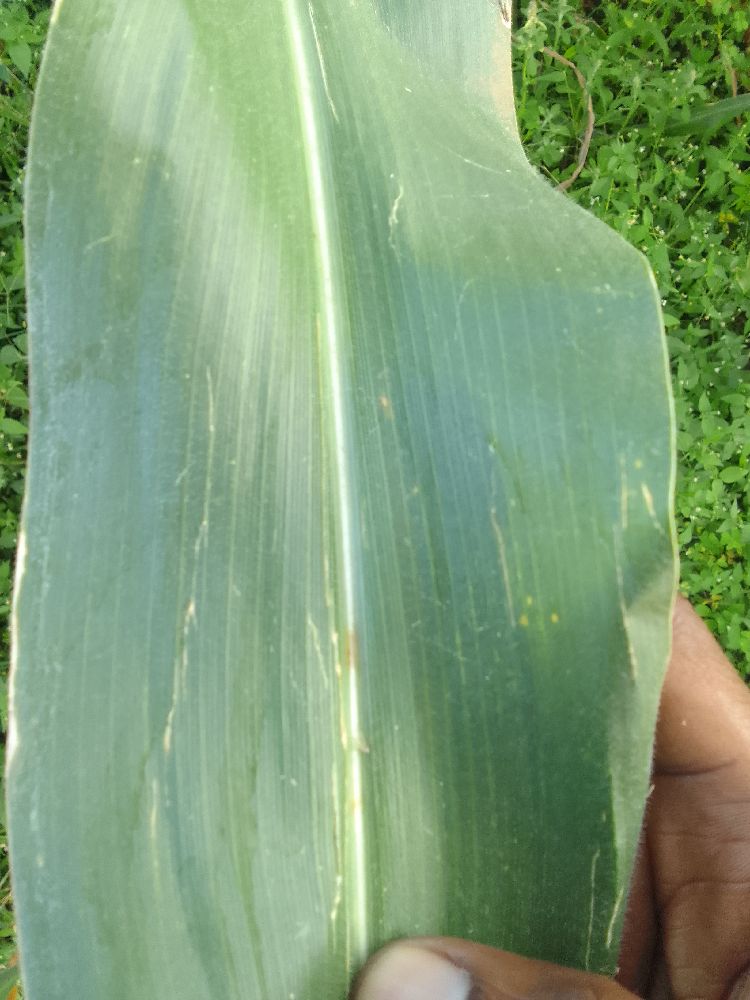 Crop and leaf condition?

maize, healthy
